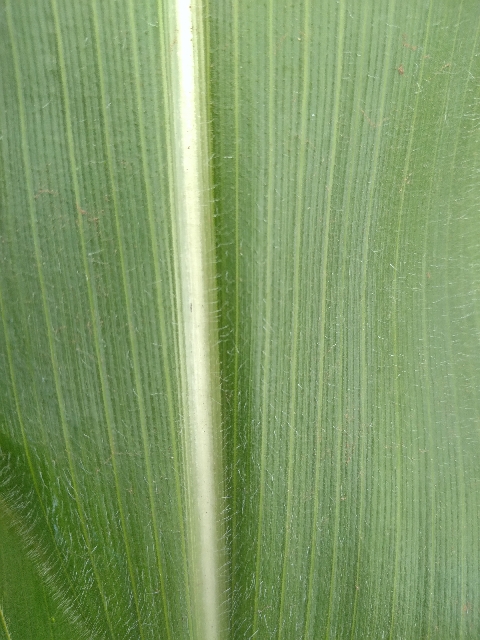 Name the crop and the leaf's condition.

maize, healthy
